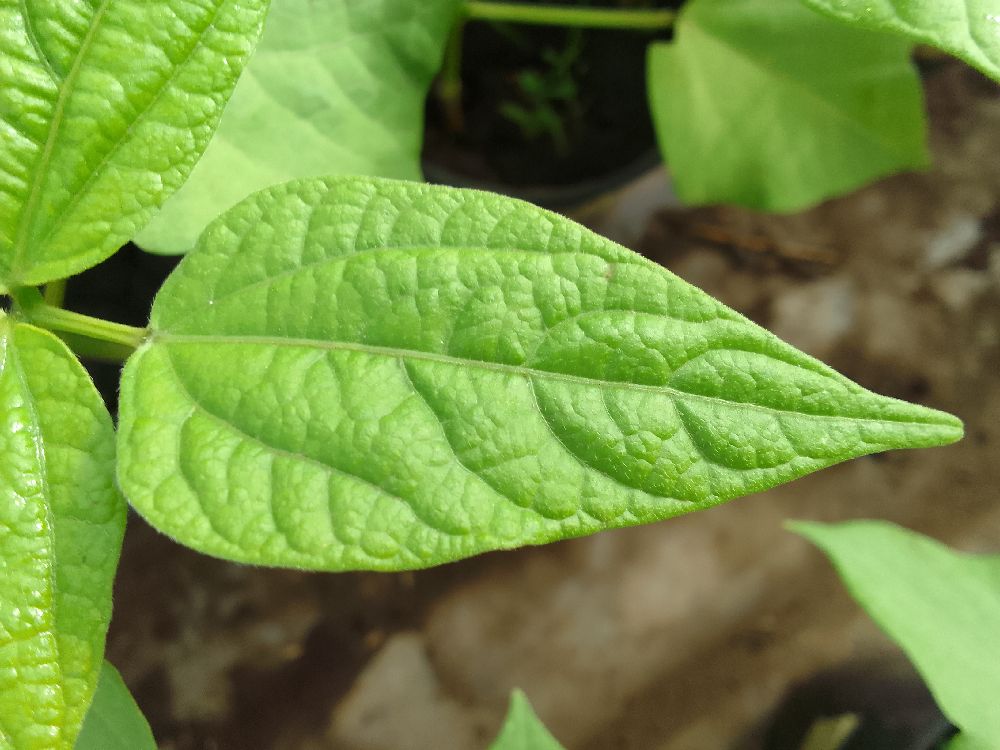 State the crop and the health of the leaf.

common bean, healthy
